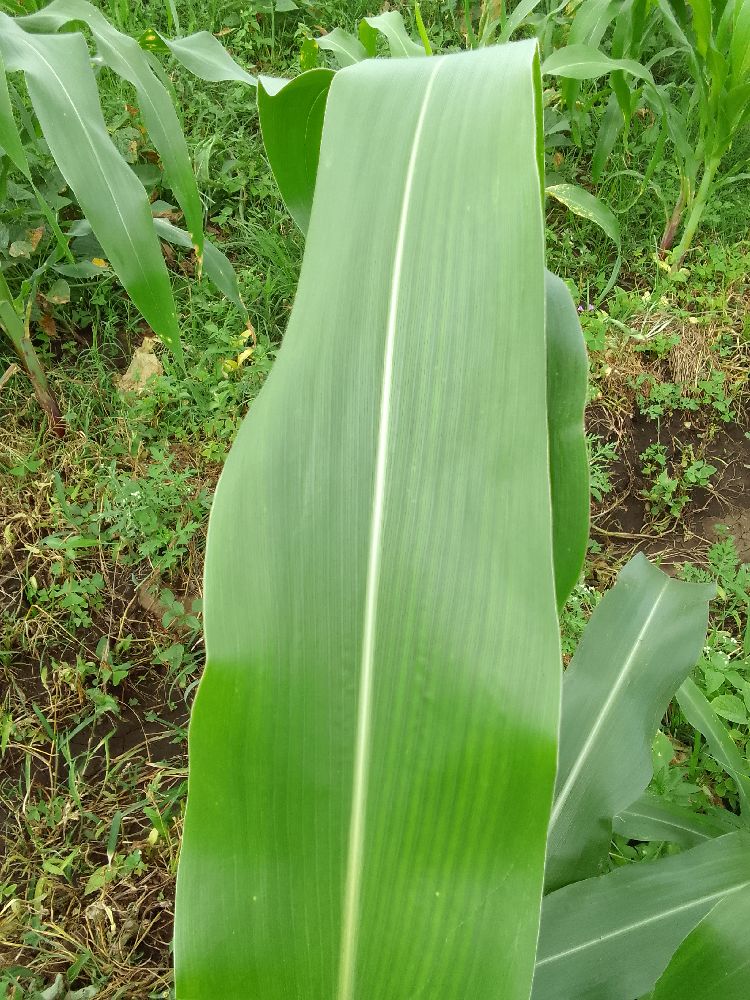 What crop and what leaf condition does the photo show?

maize, healthy
